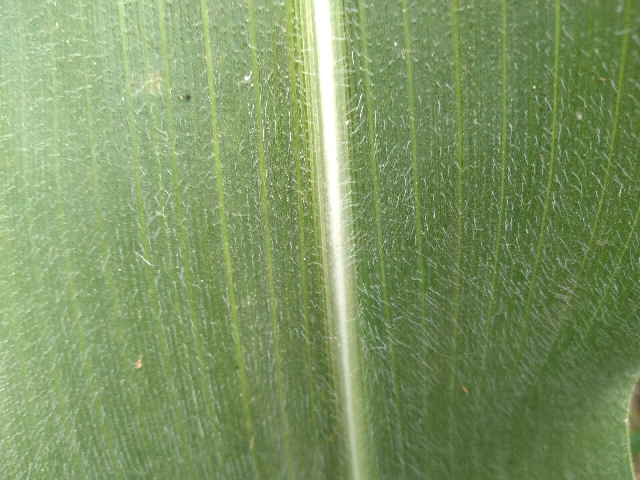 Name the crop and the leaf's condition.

maize, healthy
